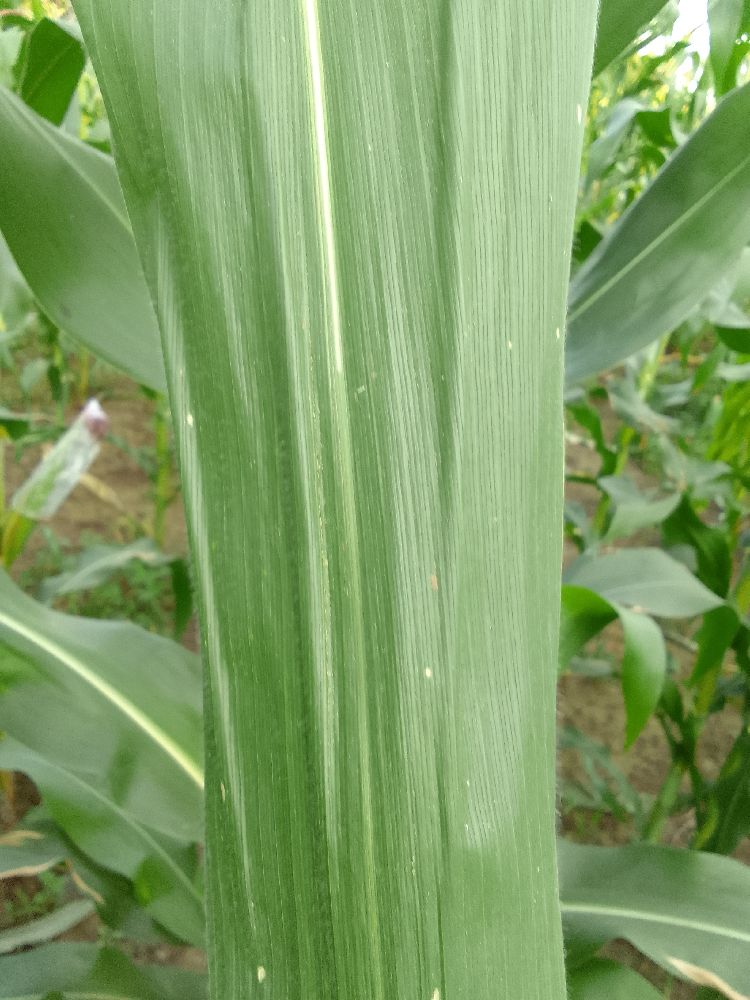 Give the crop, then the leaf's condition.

maize, healthy
